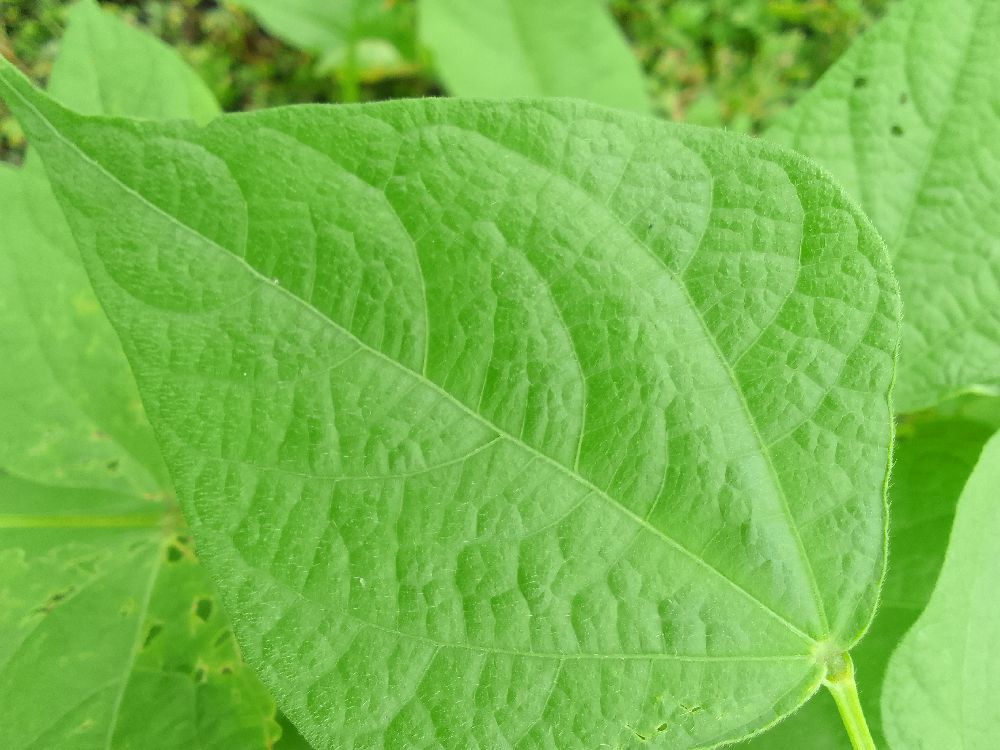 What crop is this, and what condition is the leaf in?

common bean, healthy
